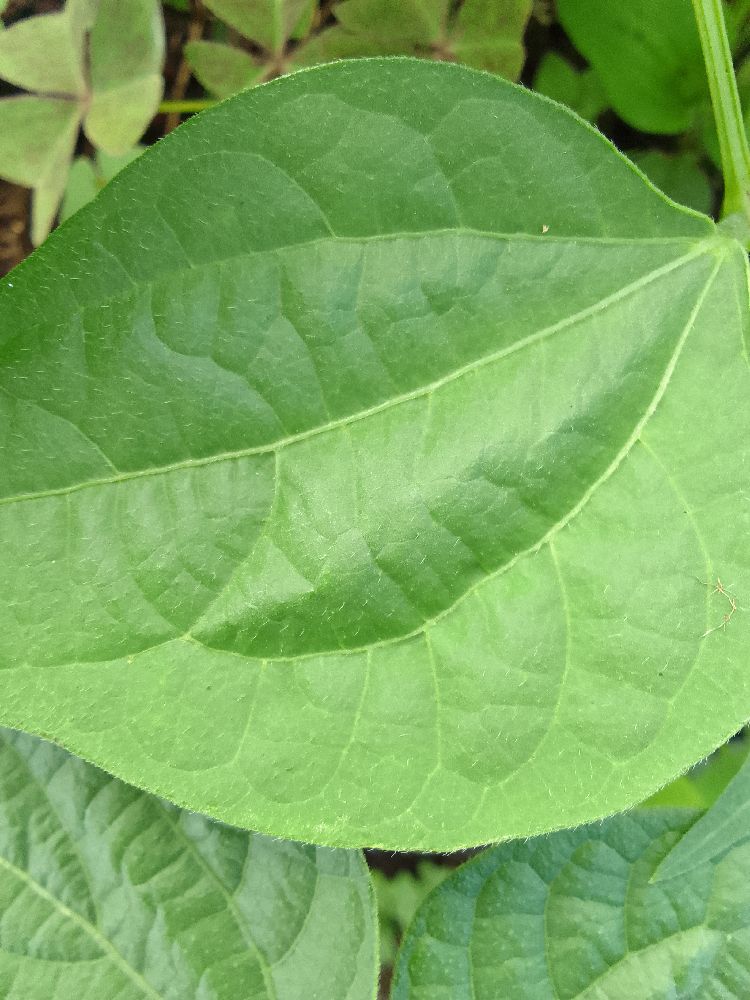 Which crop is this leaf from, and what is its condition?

common bean, healthy
